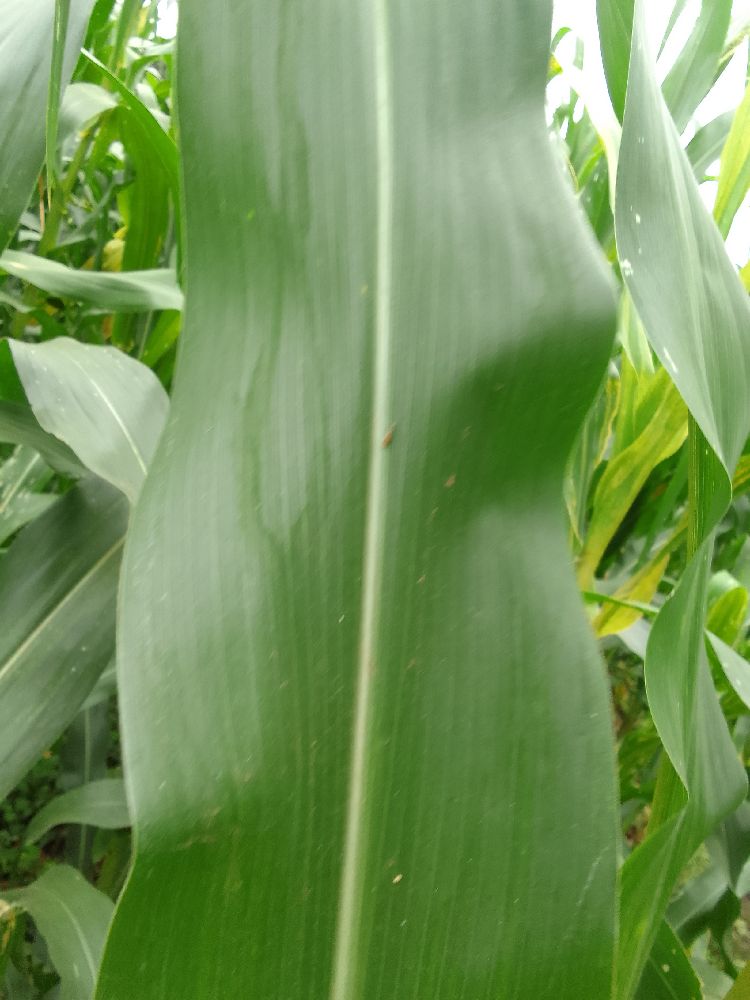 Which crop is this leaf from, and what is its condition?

maize, healthy
